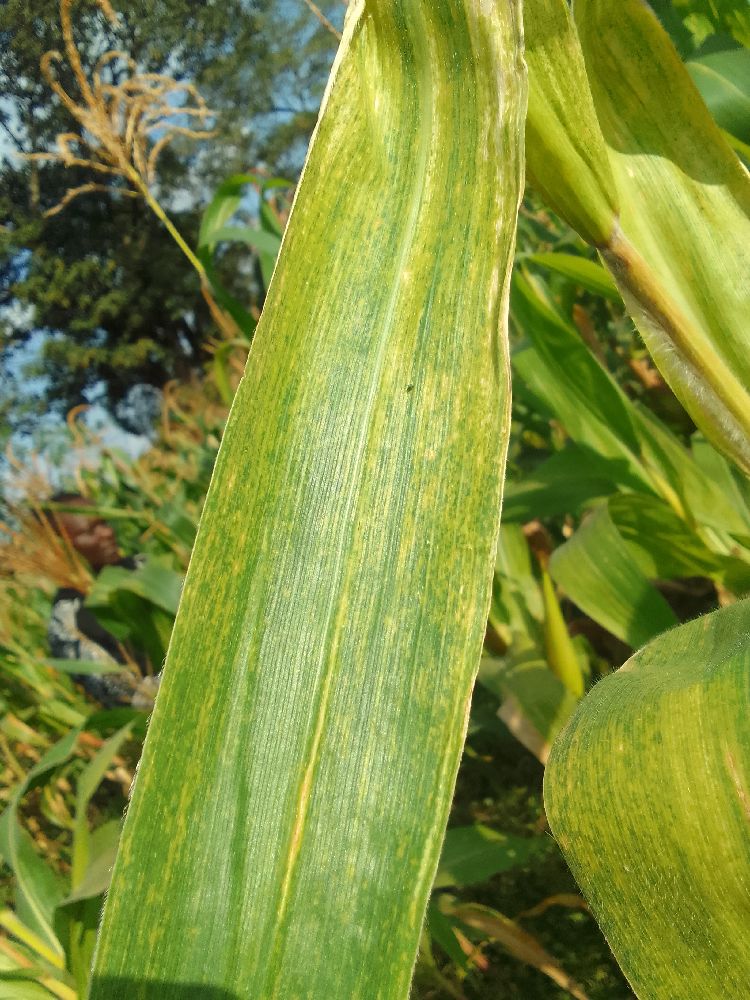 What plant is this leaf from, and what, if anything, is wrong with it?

maize, maize lethal necrosis
